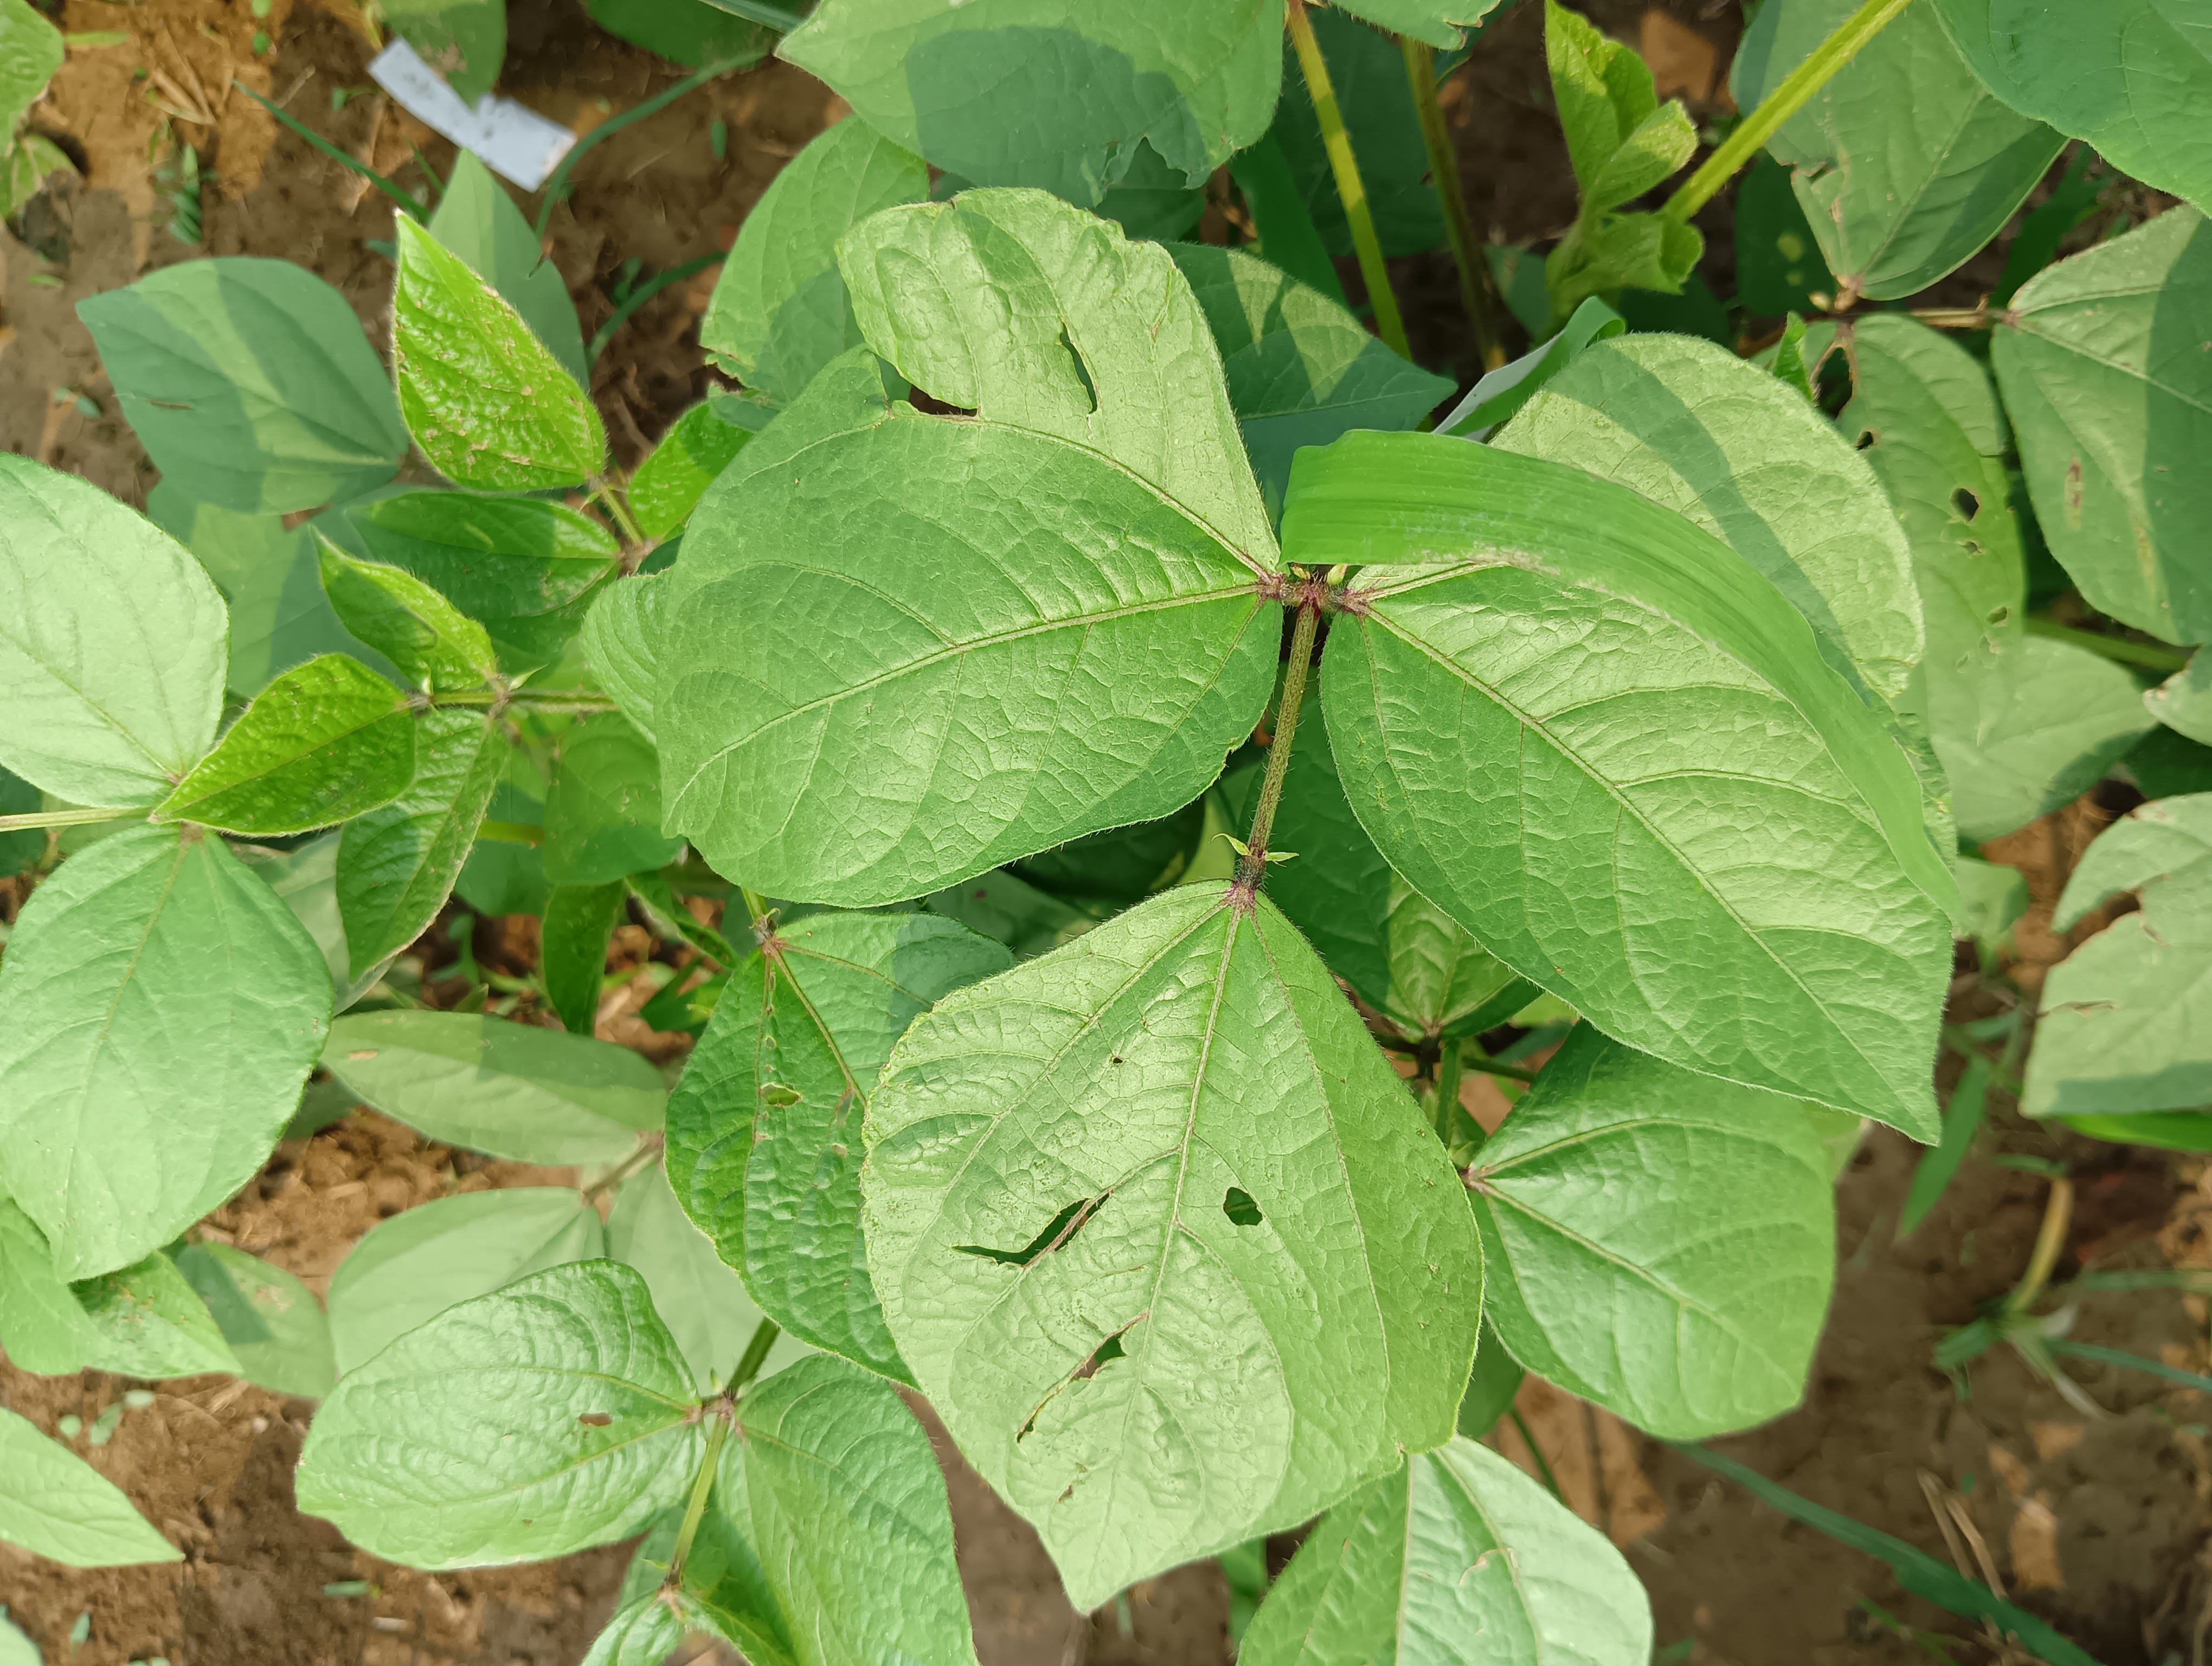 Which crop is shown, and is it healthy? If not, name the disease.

mungbean, healthy
